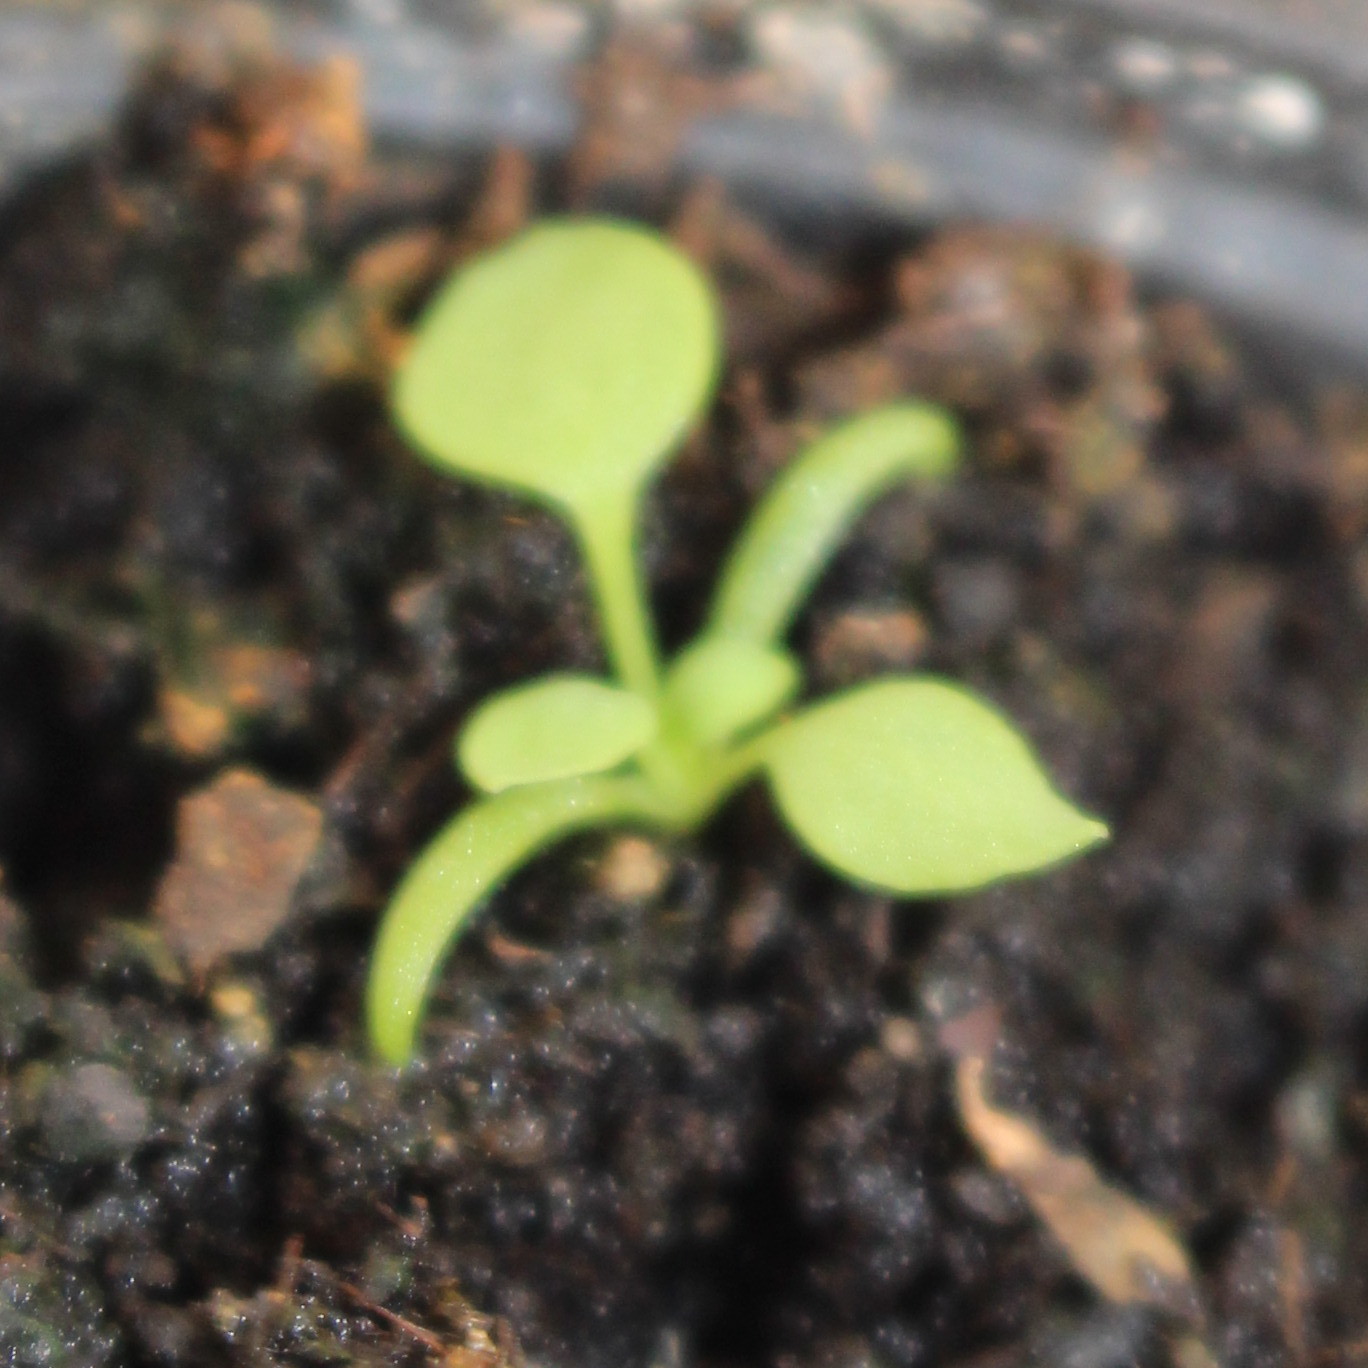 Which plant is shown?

Papaver rhoeas
